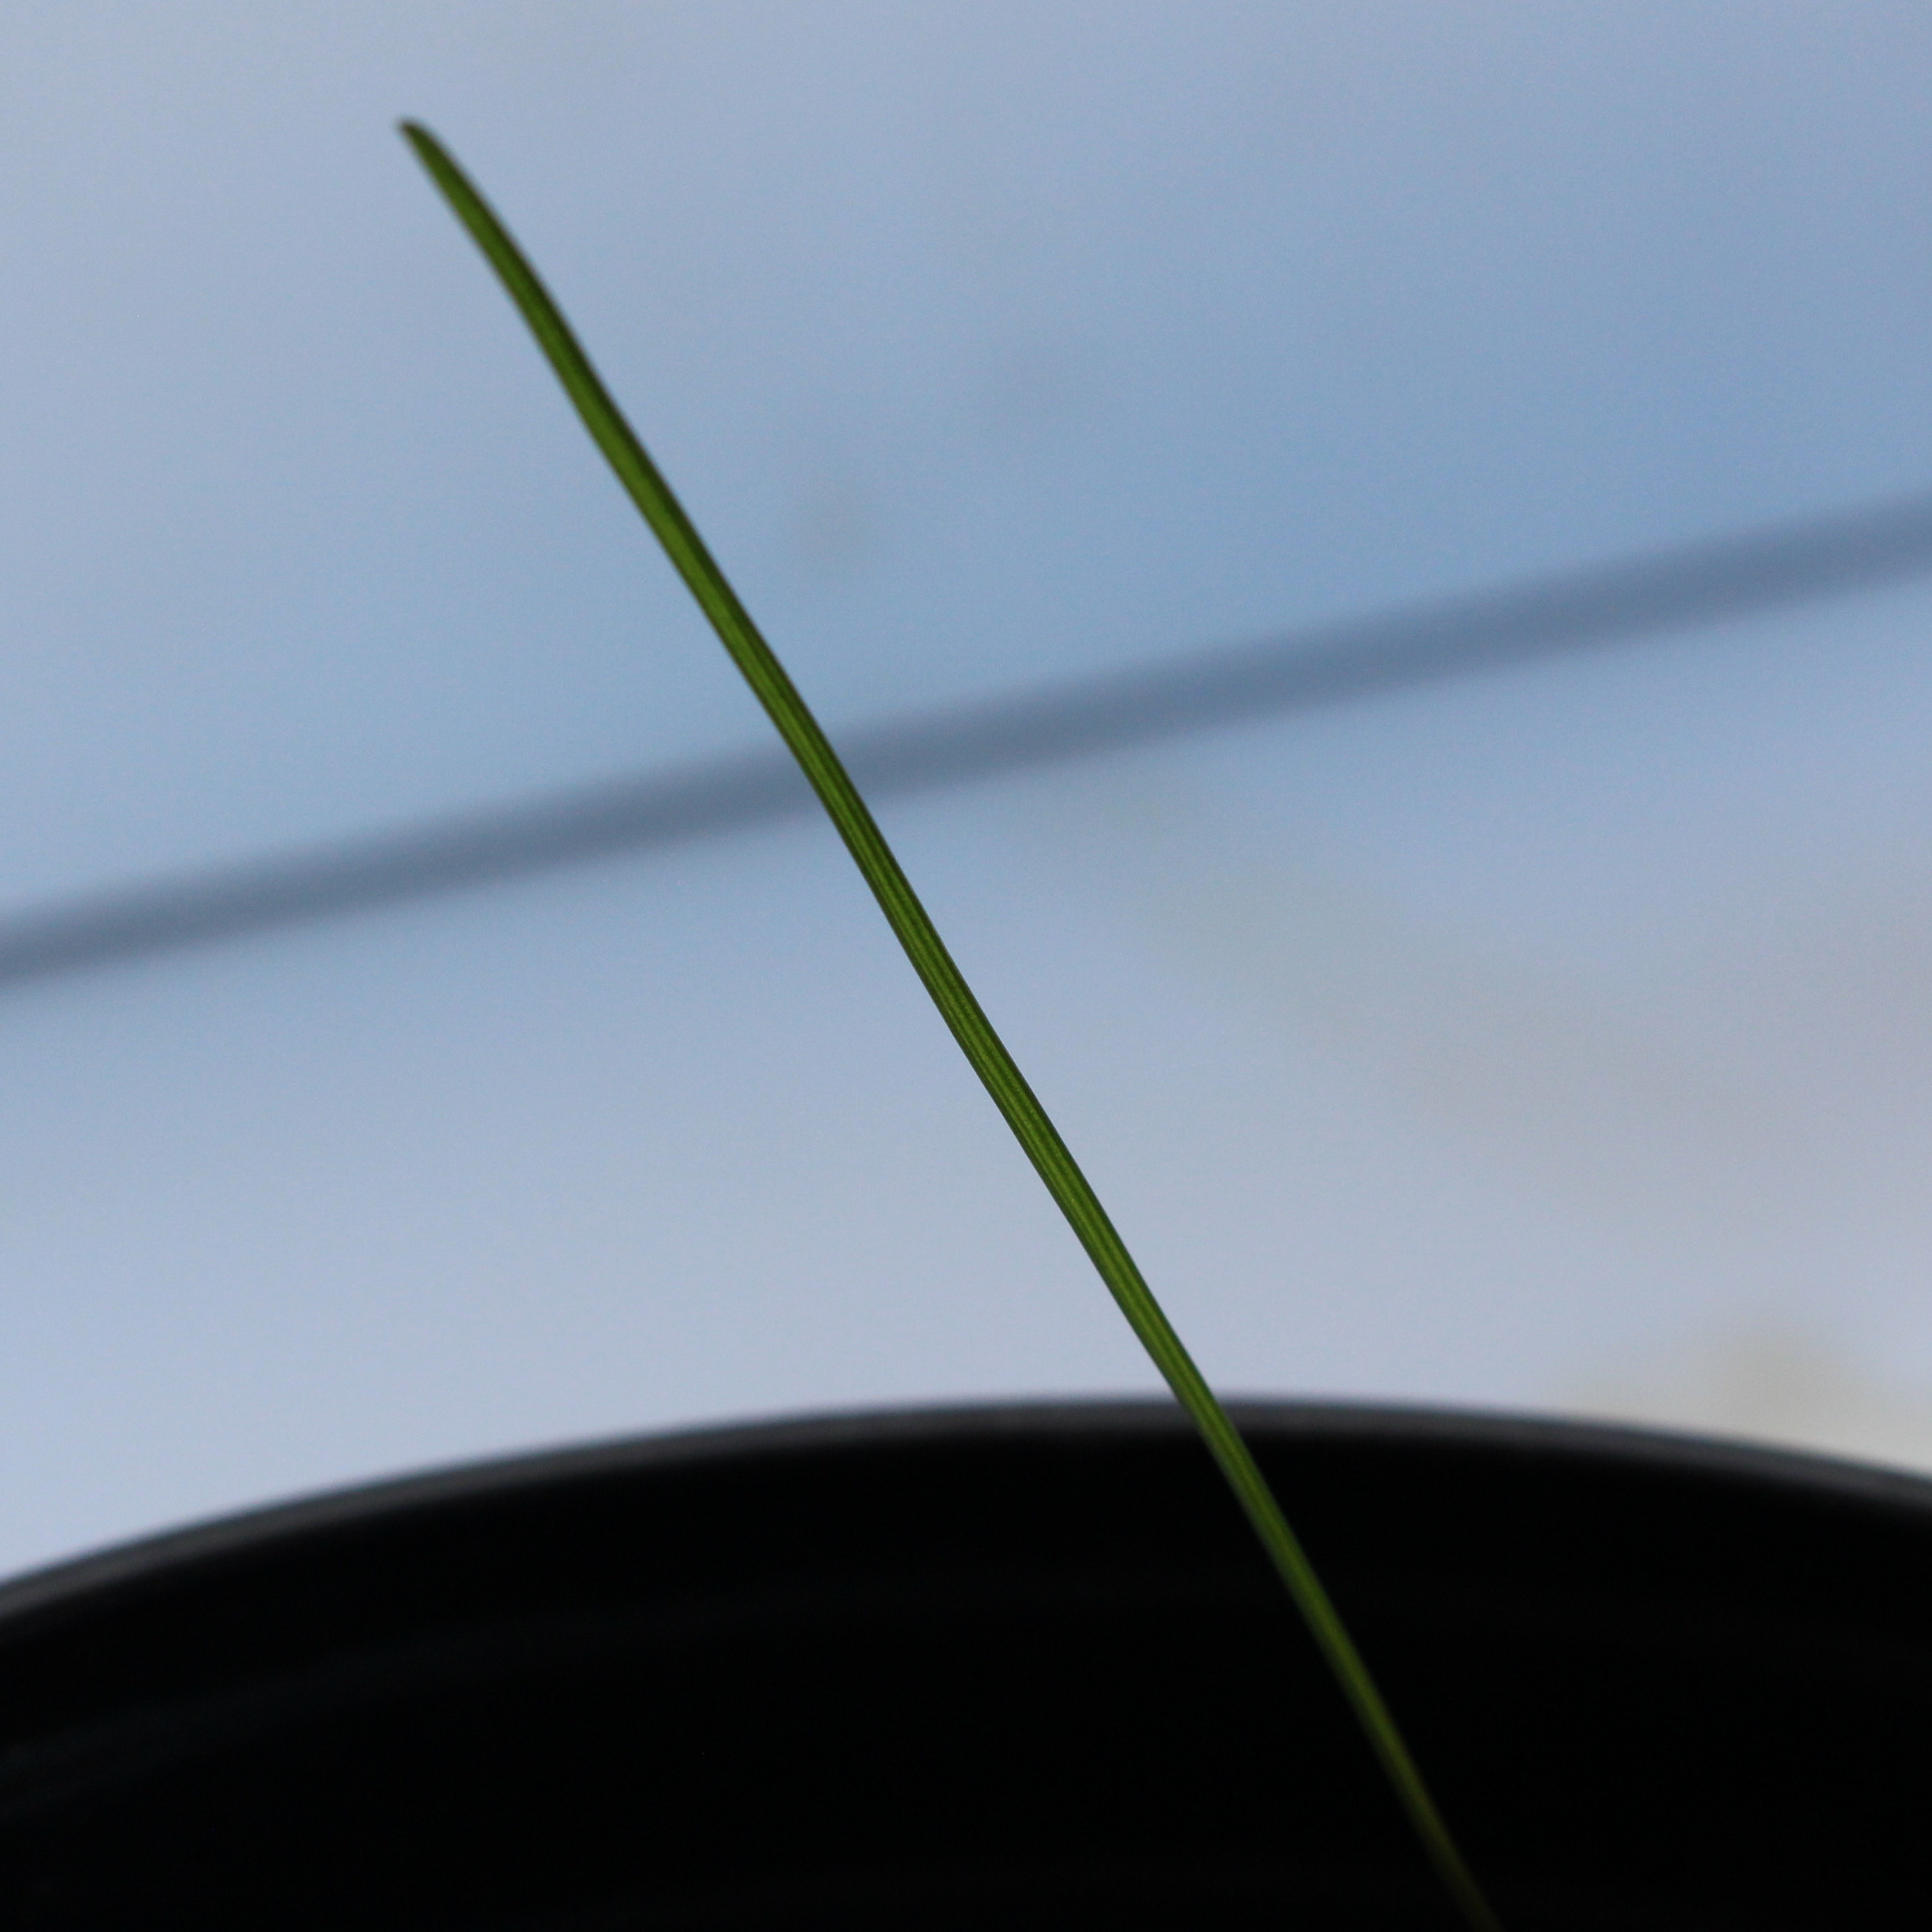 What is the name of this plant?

Lolium multiflorum
